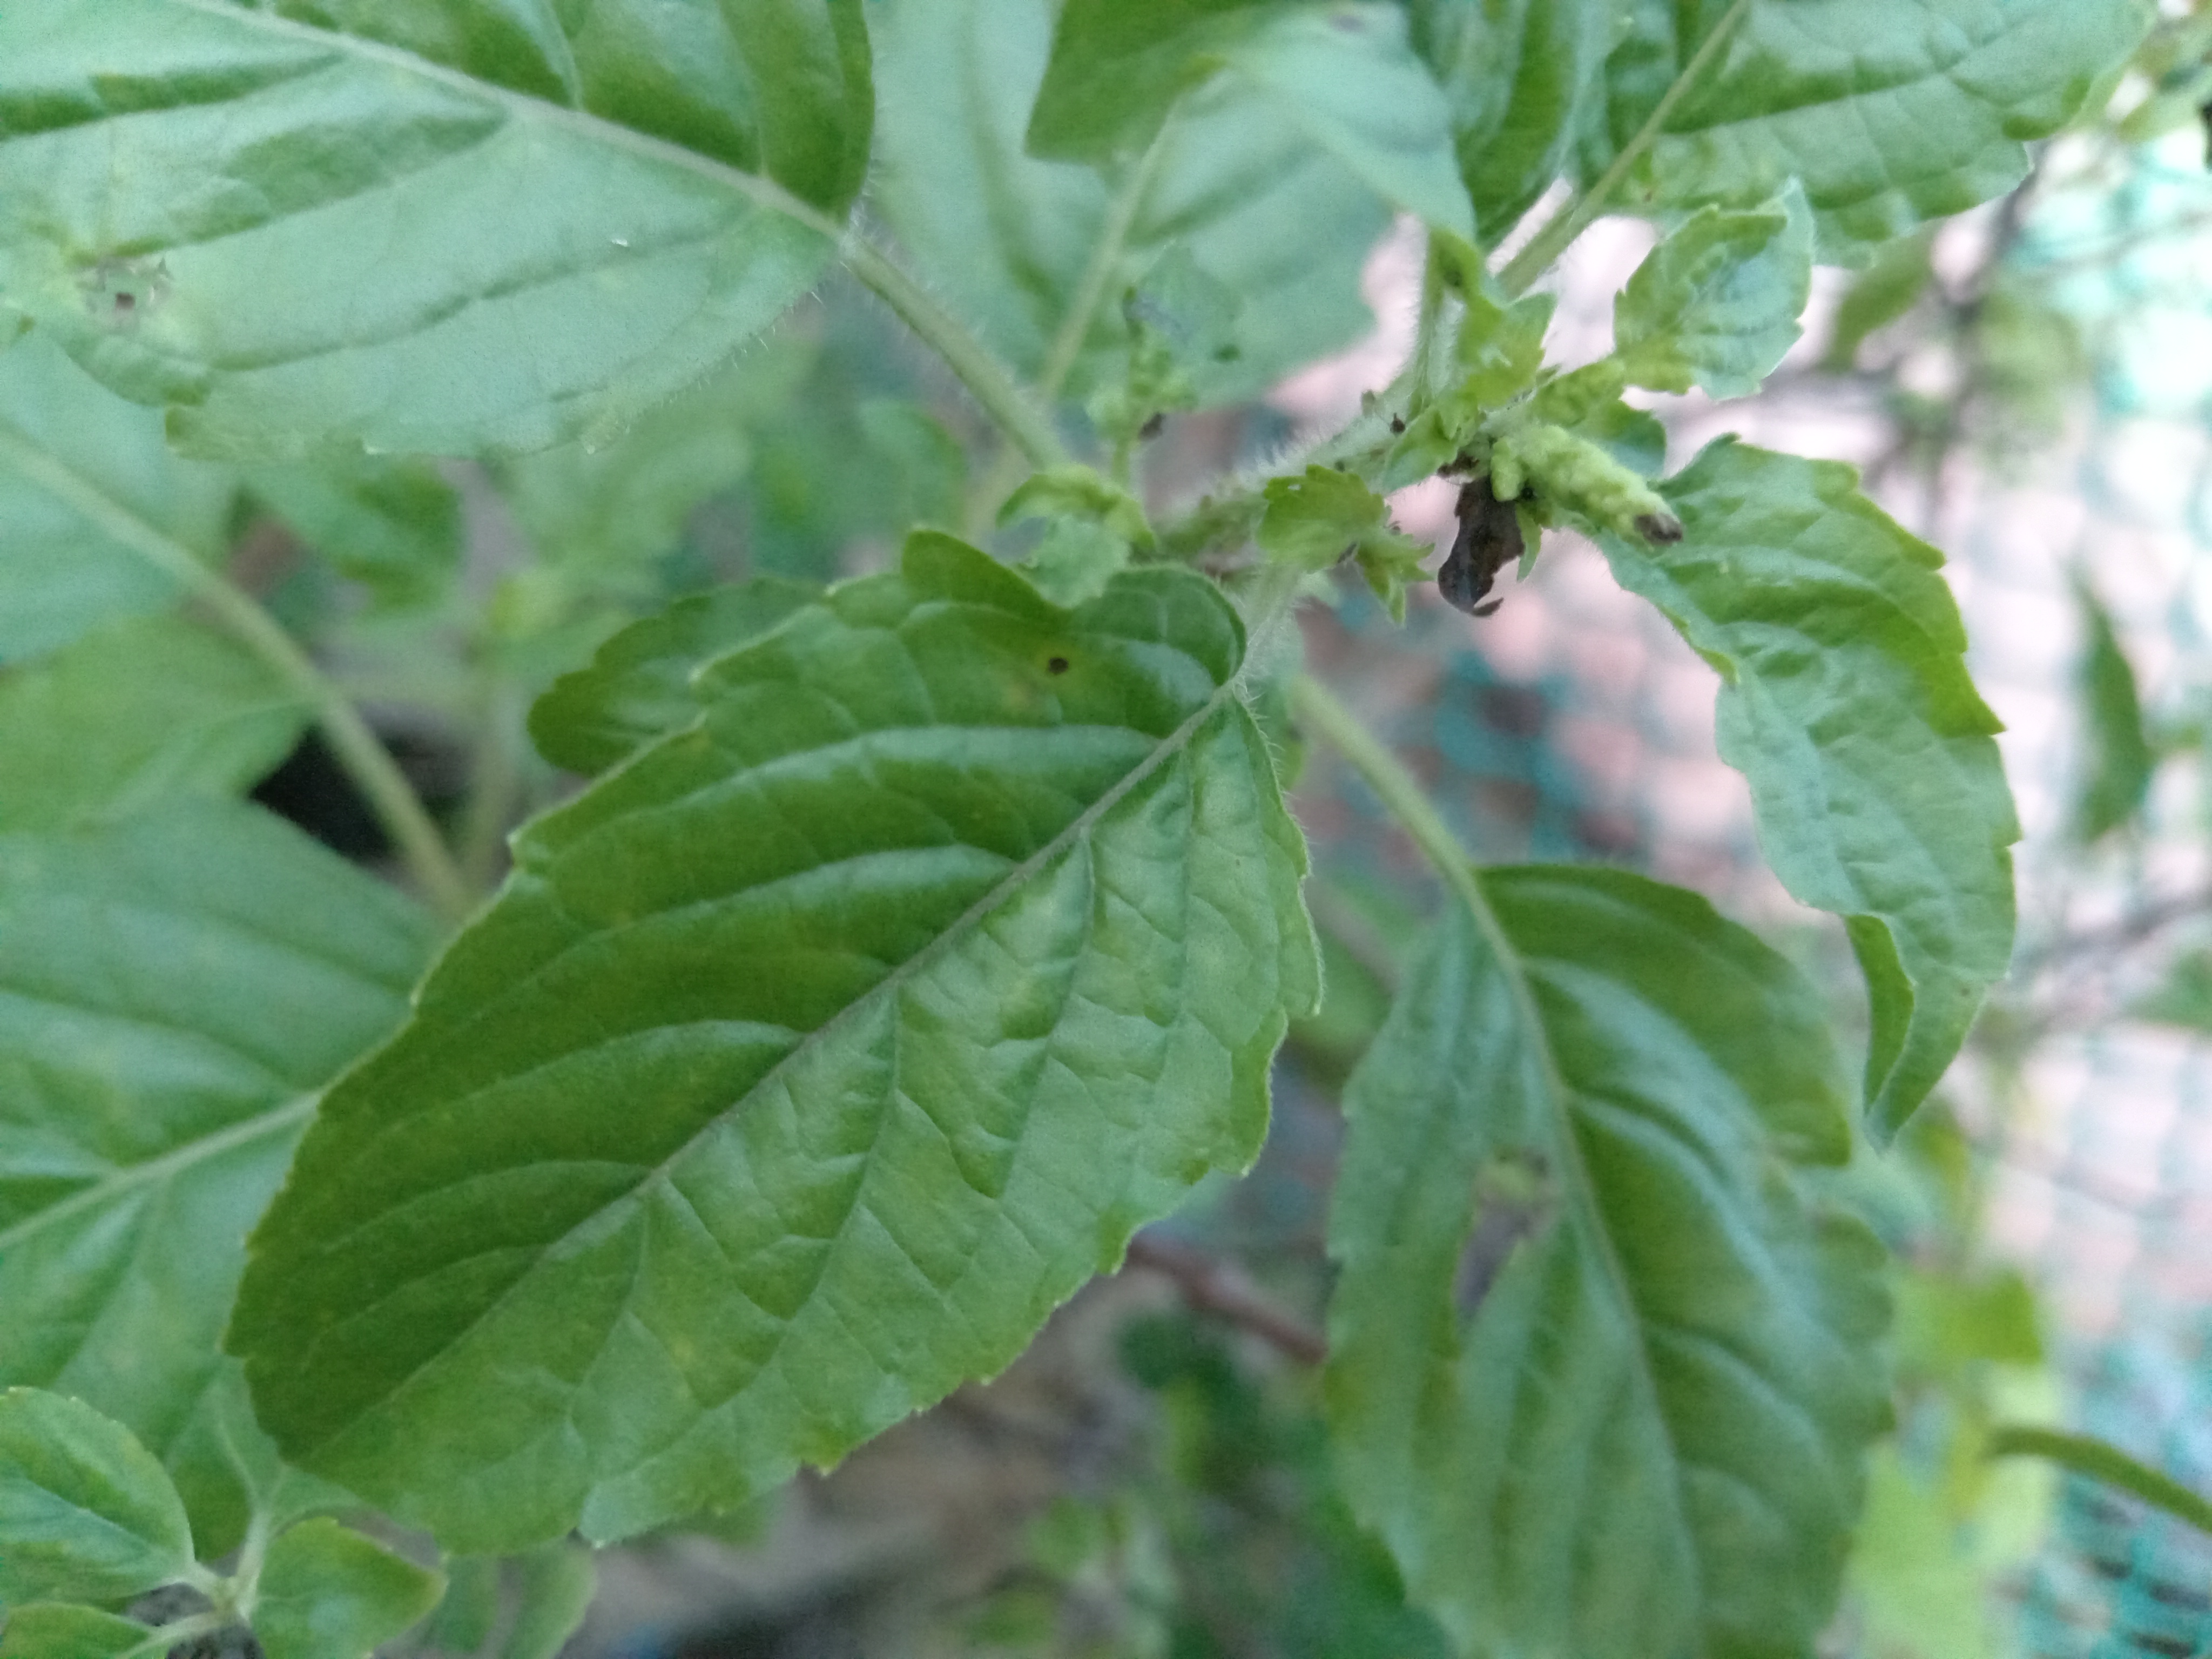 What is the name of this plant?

tulshi
